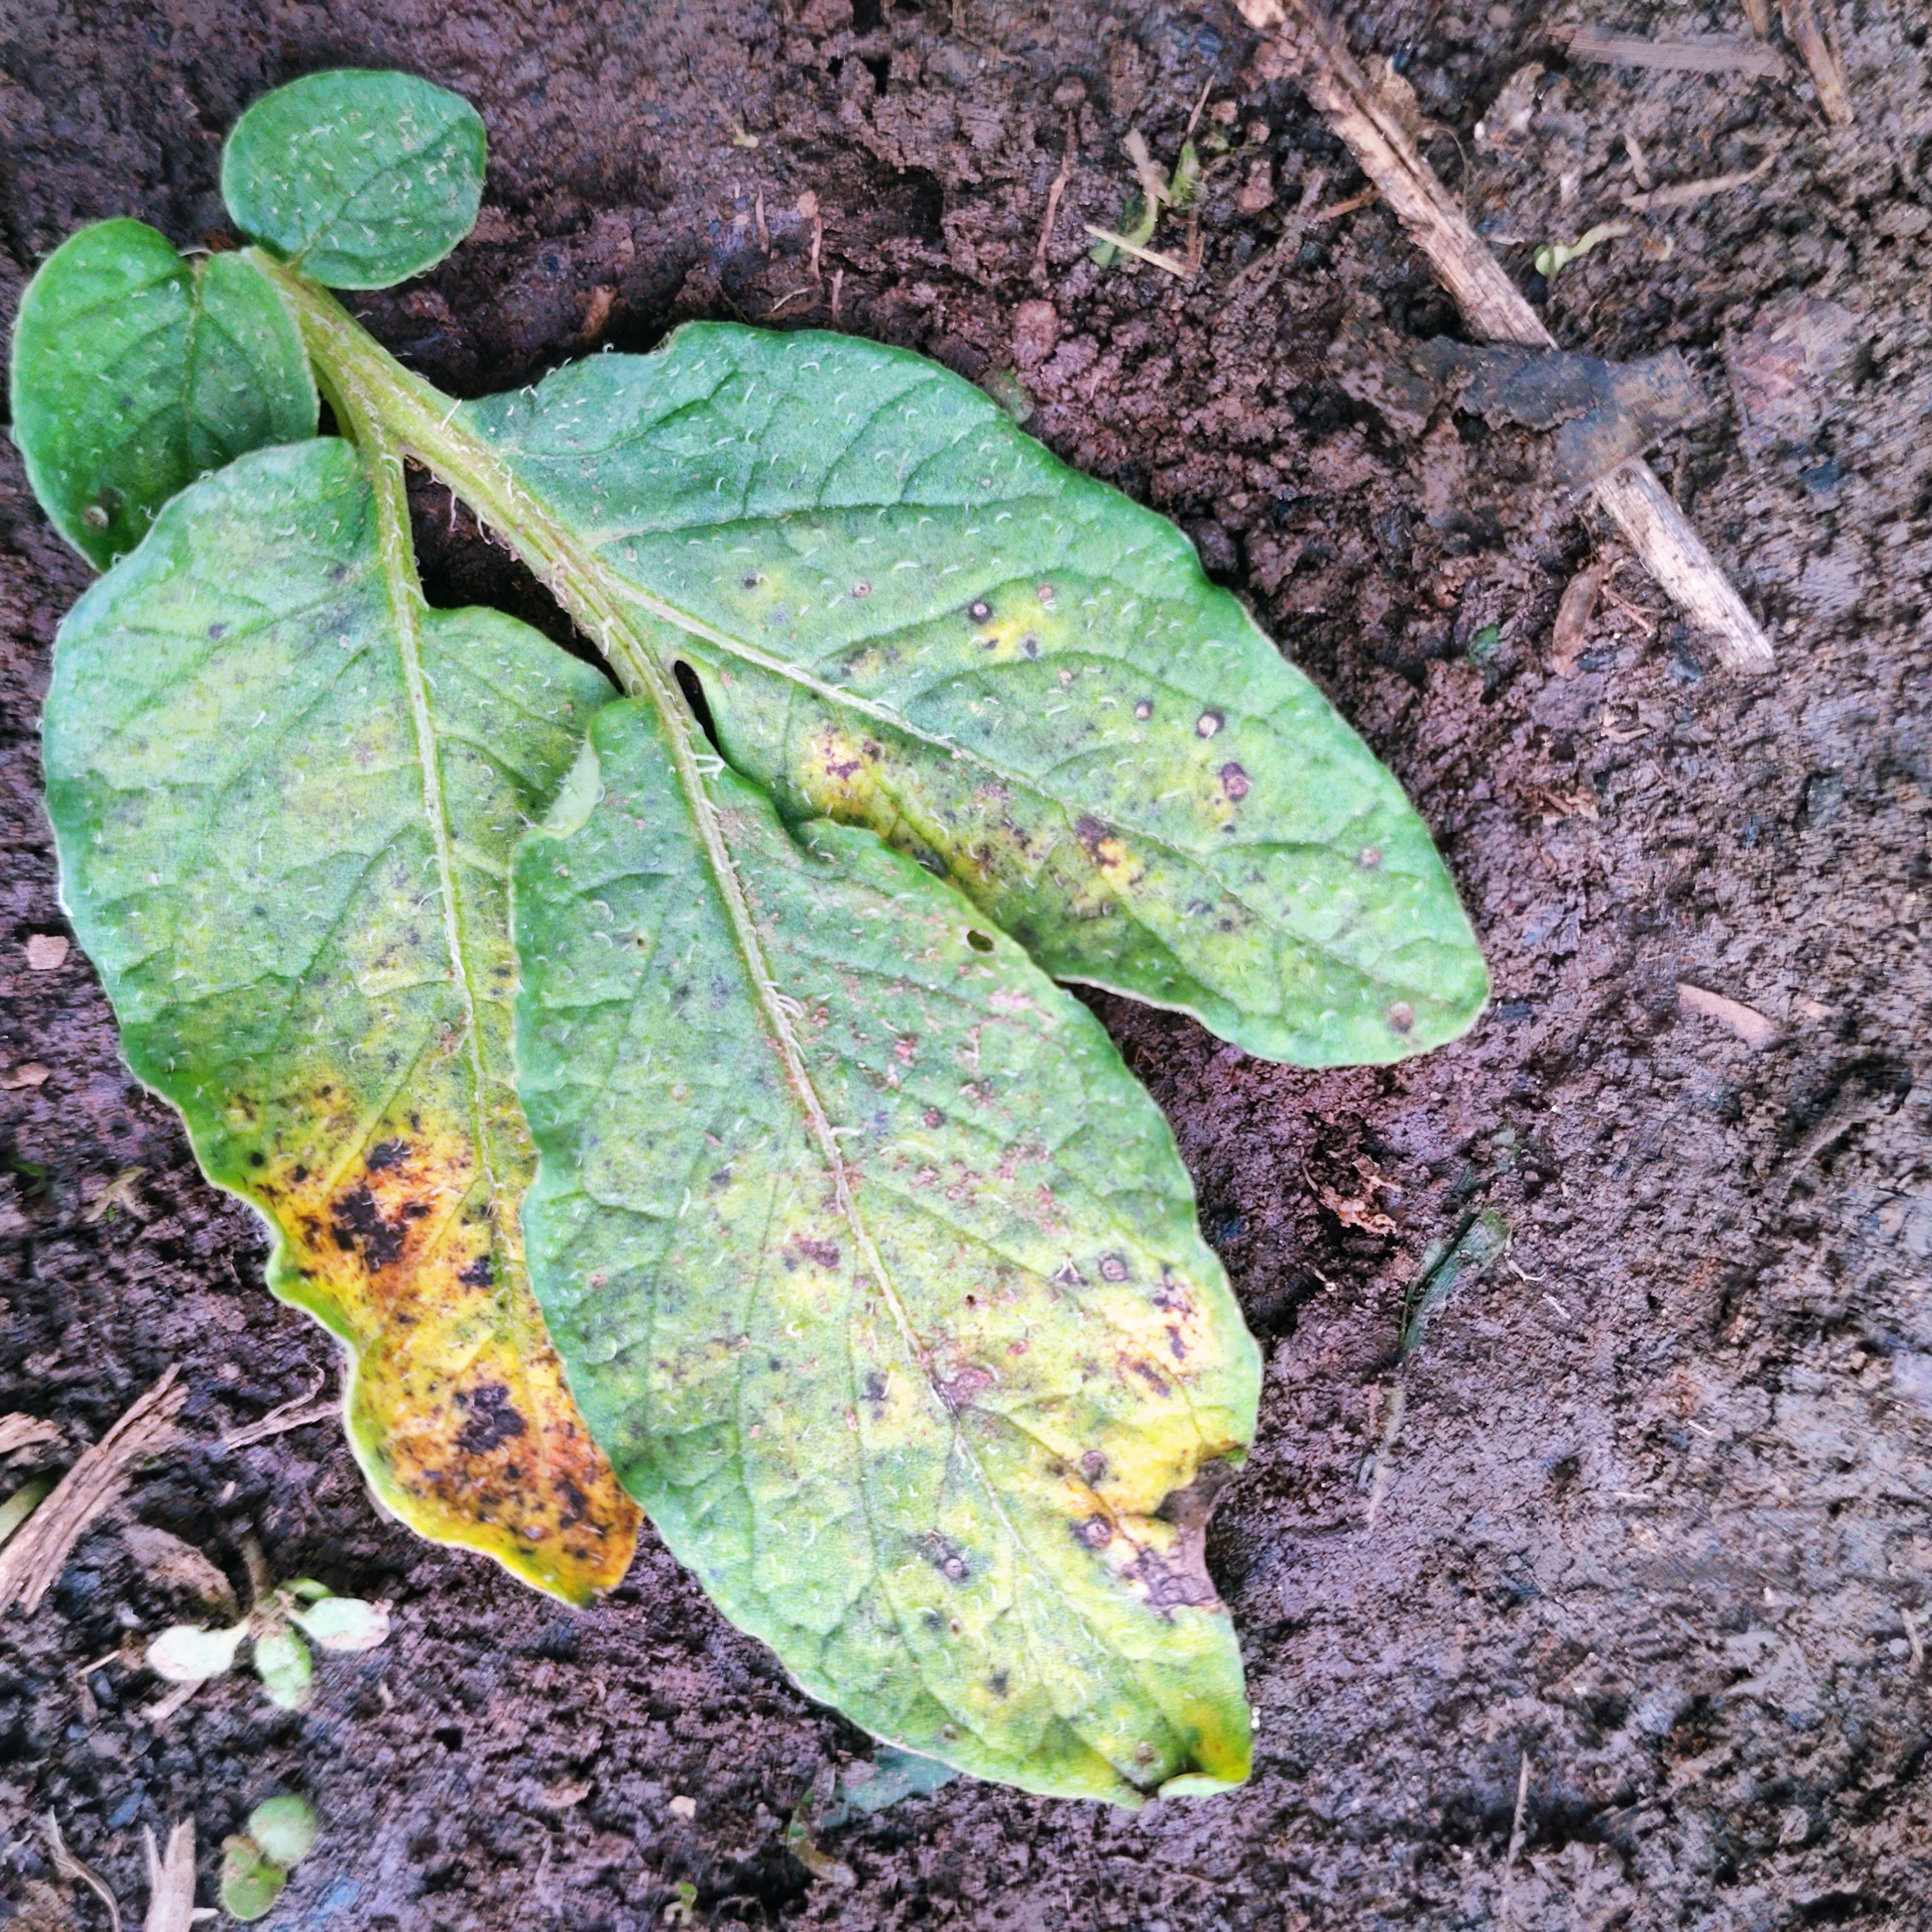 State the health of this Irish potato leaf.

late blight
